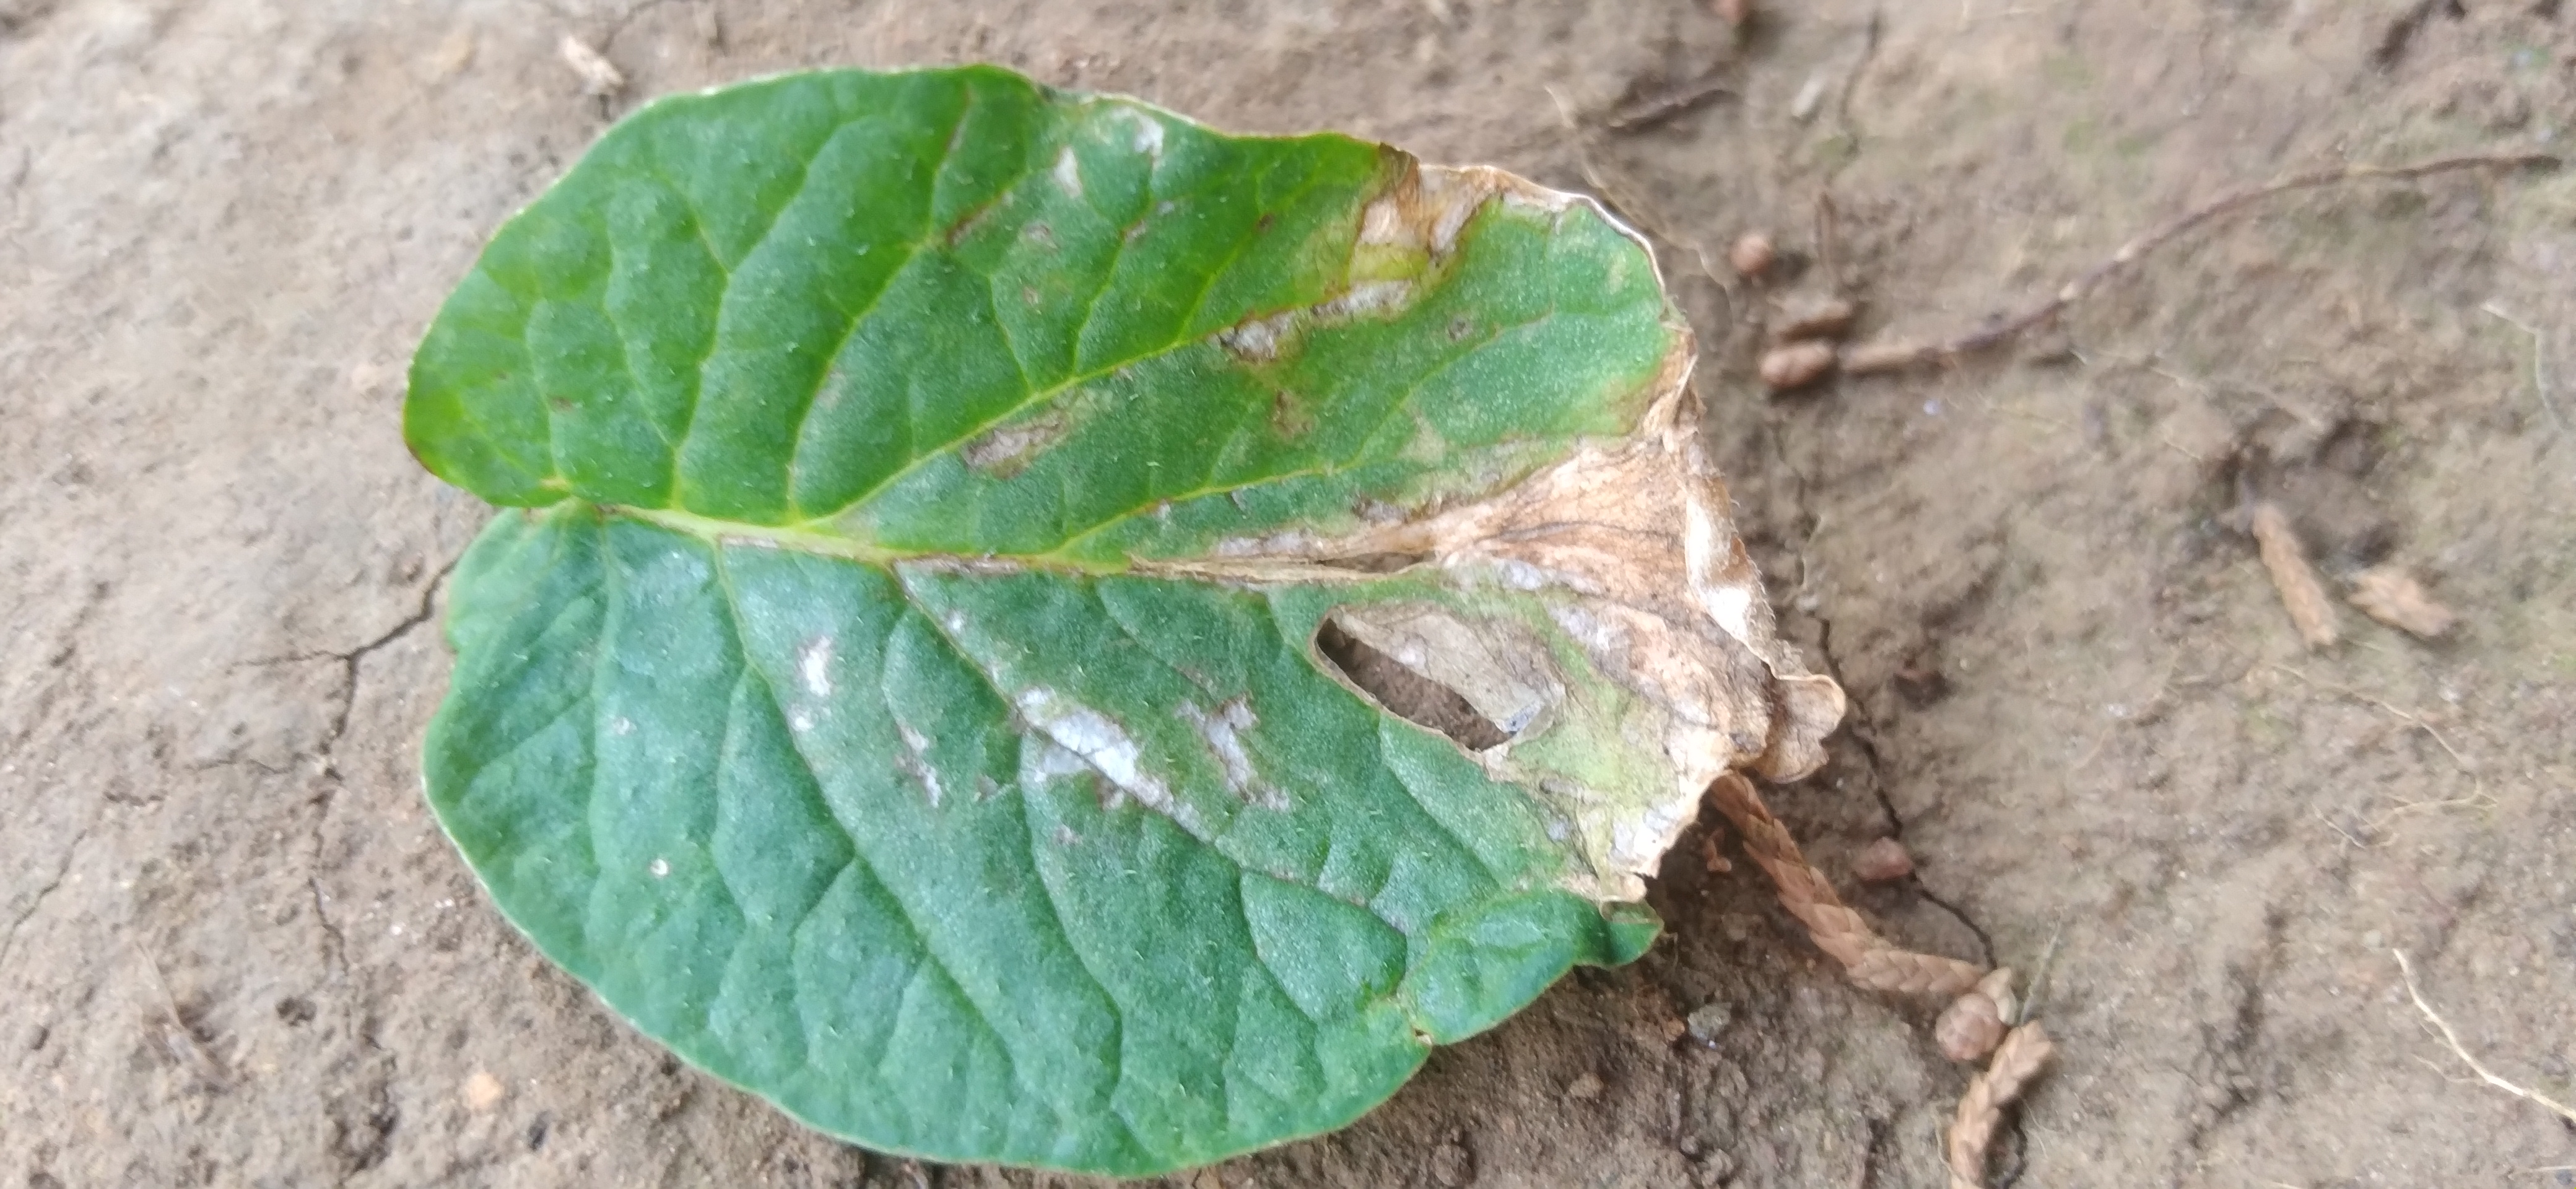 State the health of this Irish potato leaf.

early blight
